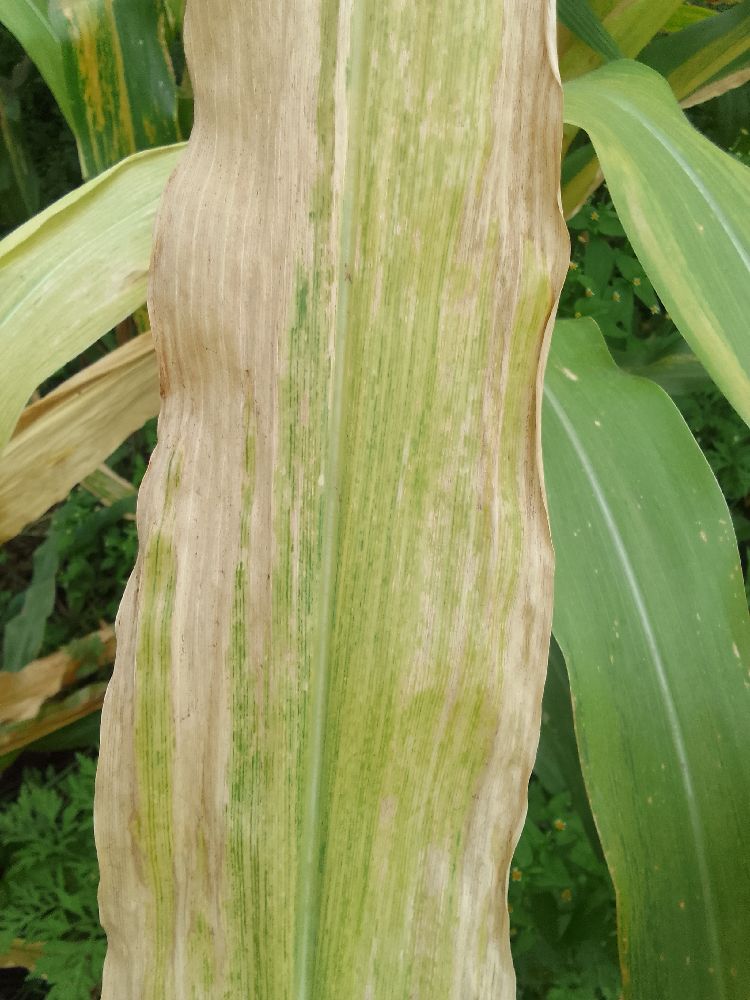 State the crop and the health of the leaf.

maize, maize lethal necrosis
